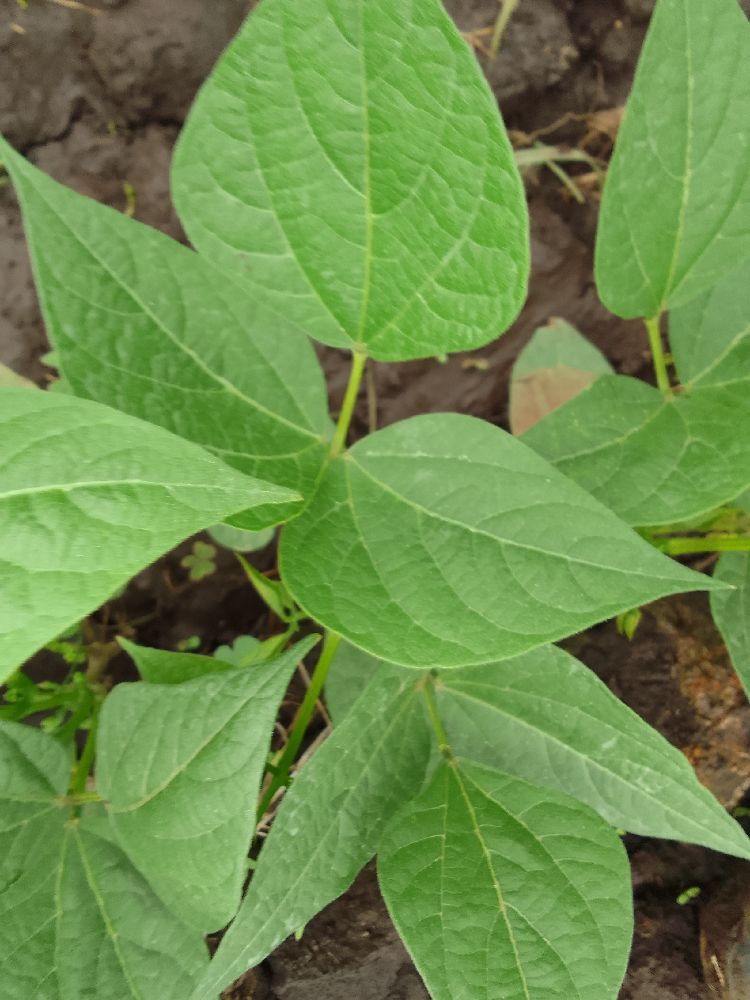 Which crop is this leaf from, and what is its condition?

common bean, healthy
